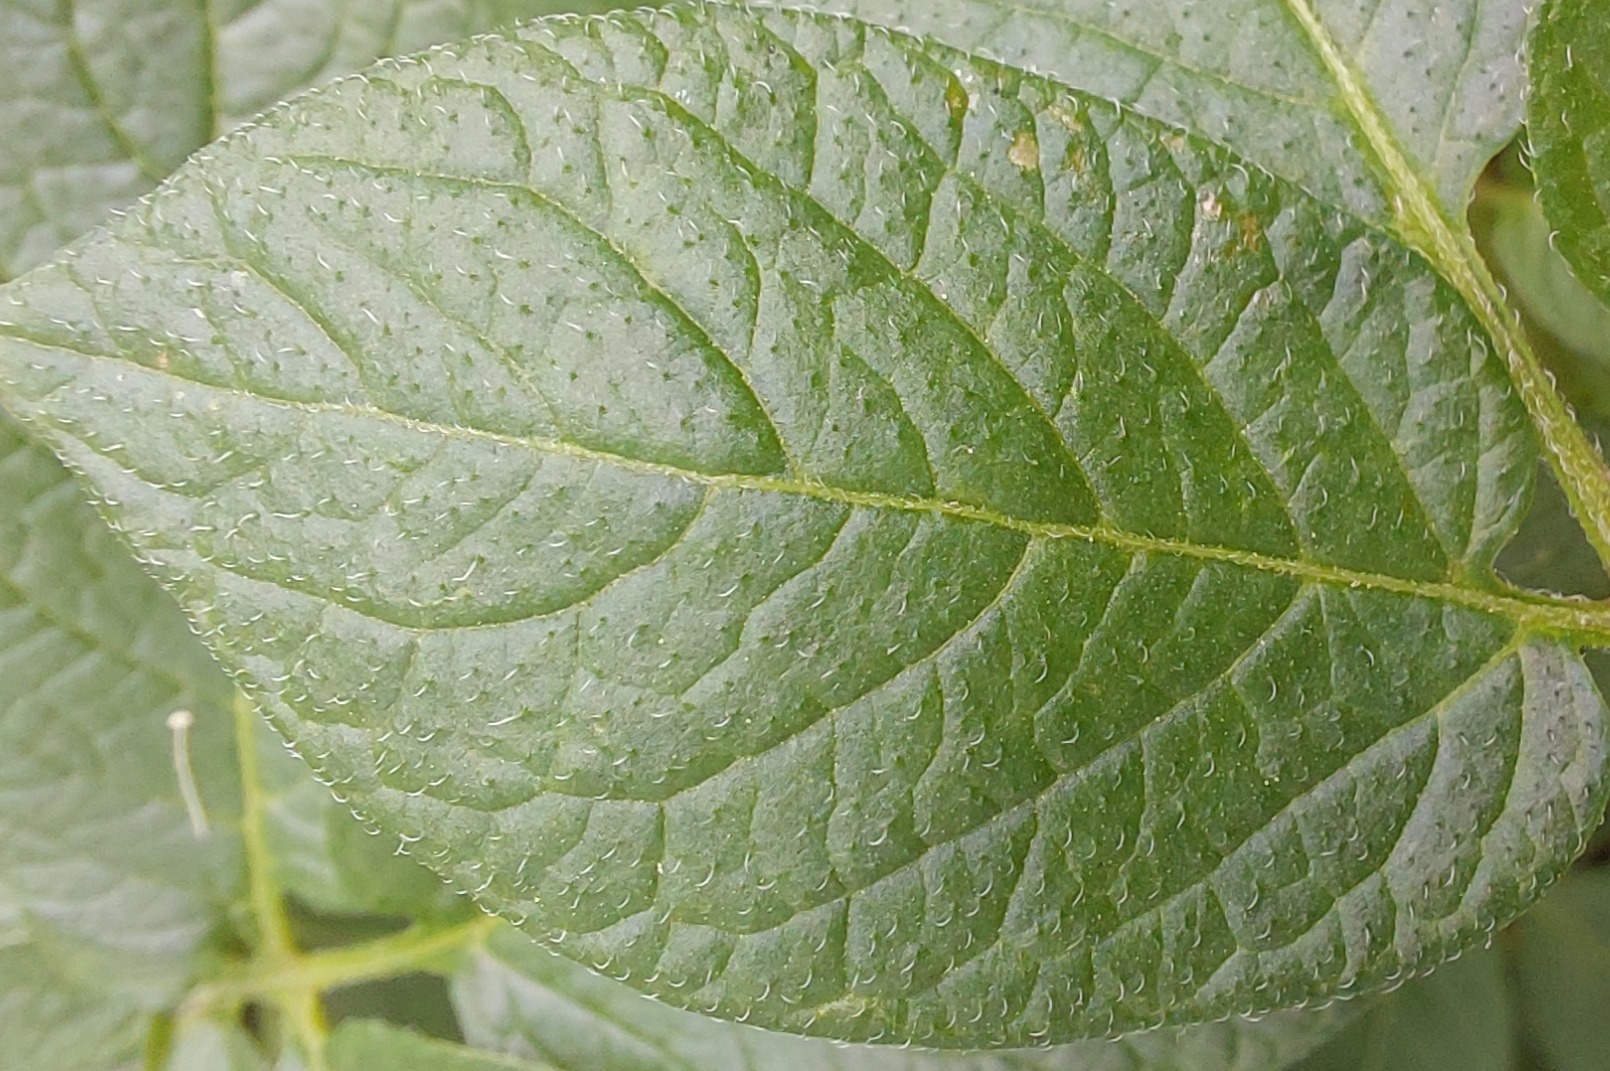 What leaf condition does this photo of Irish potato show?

healthy
